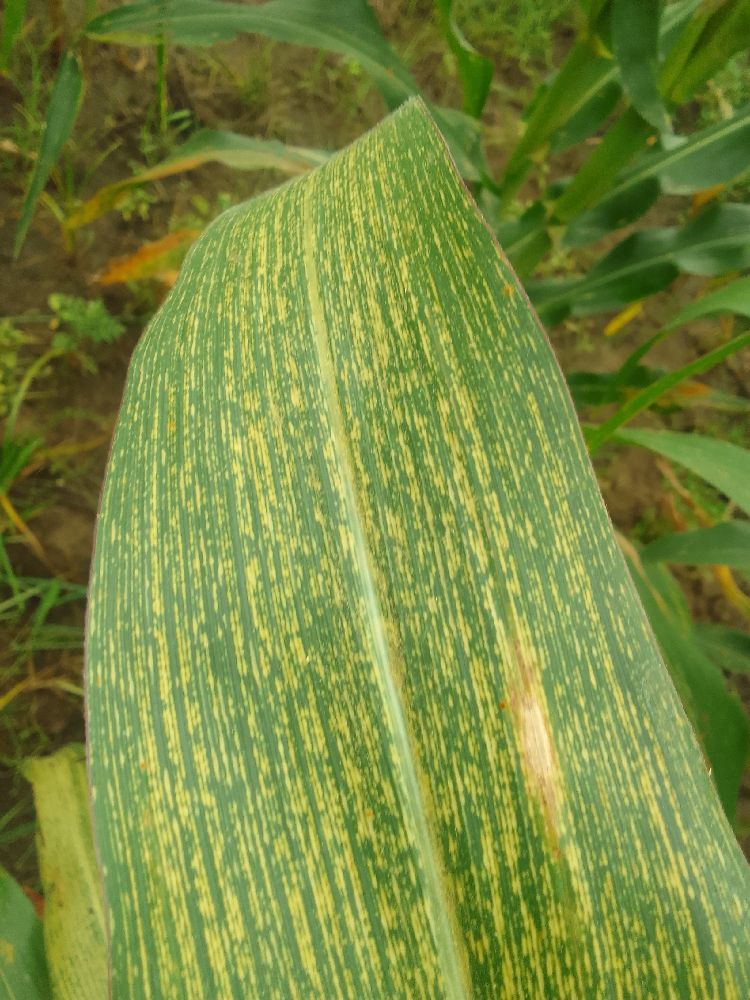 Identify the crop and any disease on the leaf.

maize, maize streak virus
